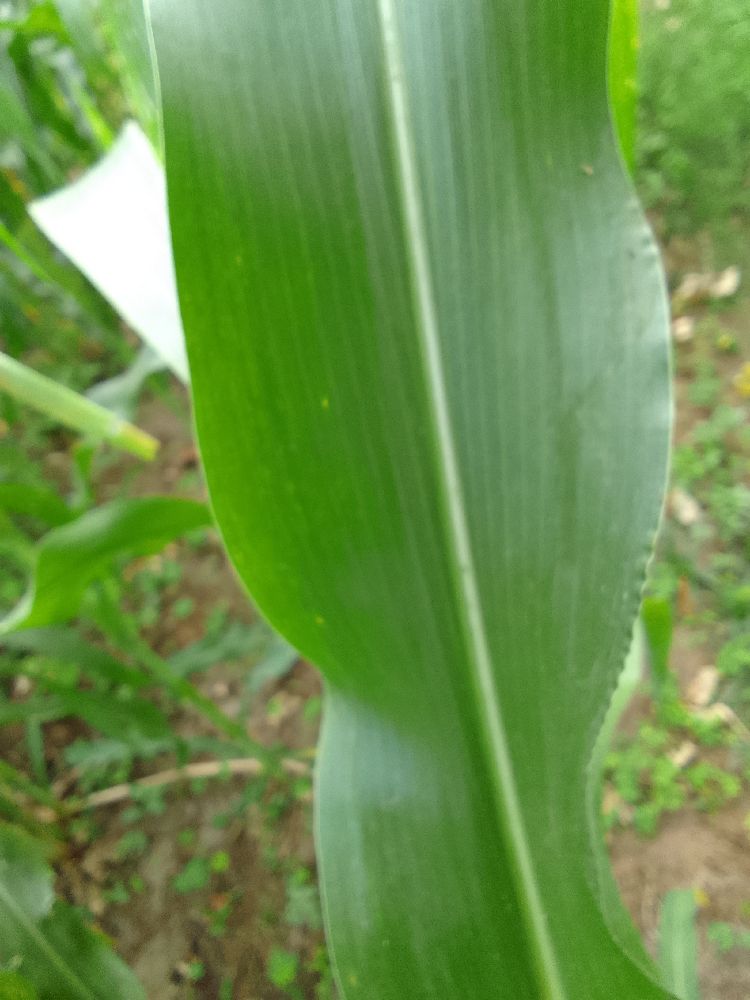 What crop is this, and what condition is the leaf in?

maize, healthy
